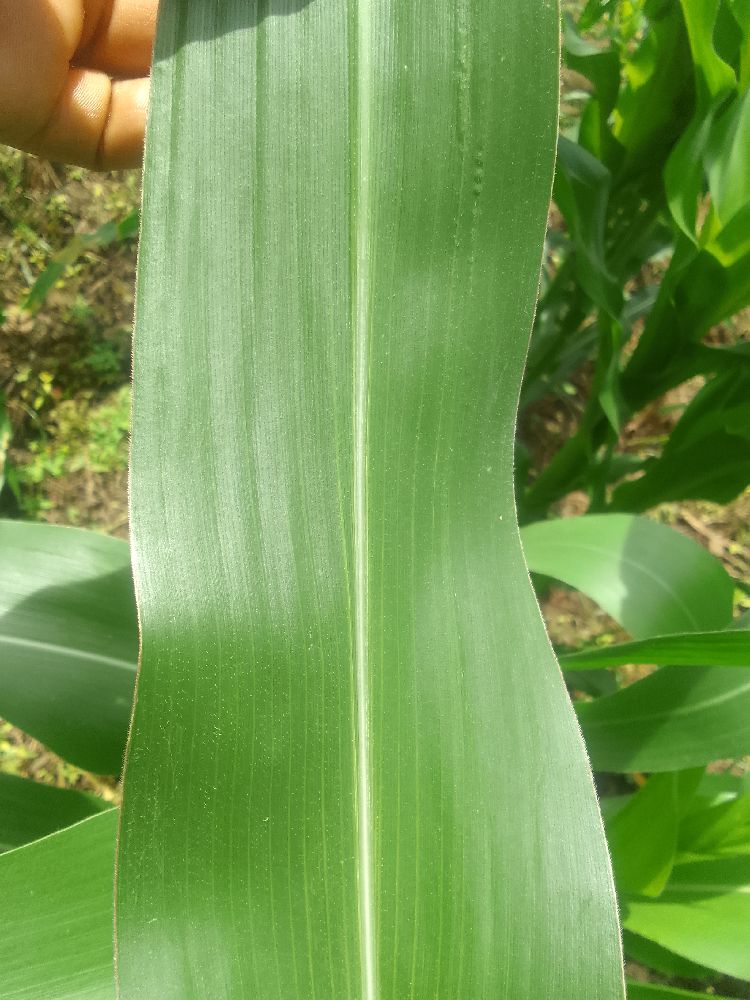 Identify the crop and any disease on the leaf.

maize, healthy
